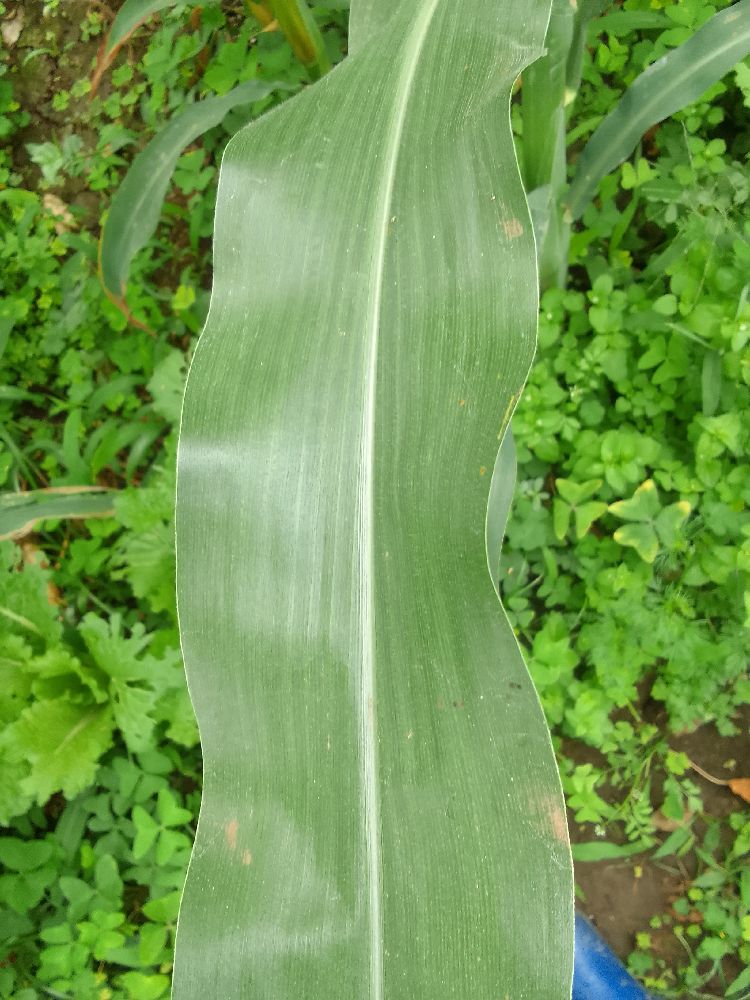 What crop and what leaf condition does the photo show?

maize, healthy
